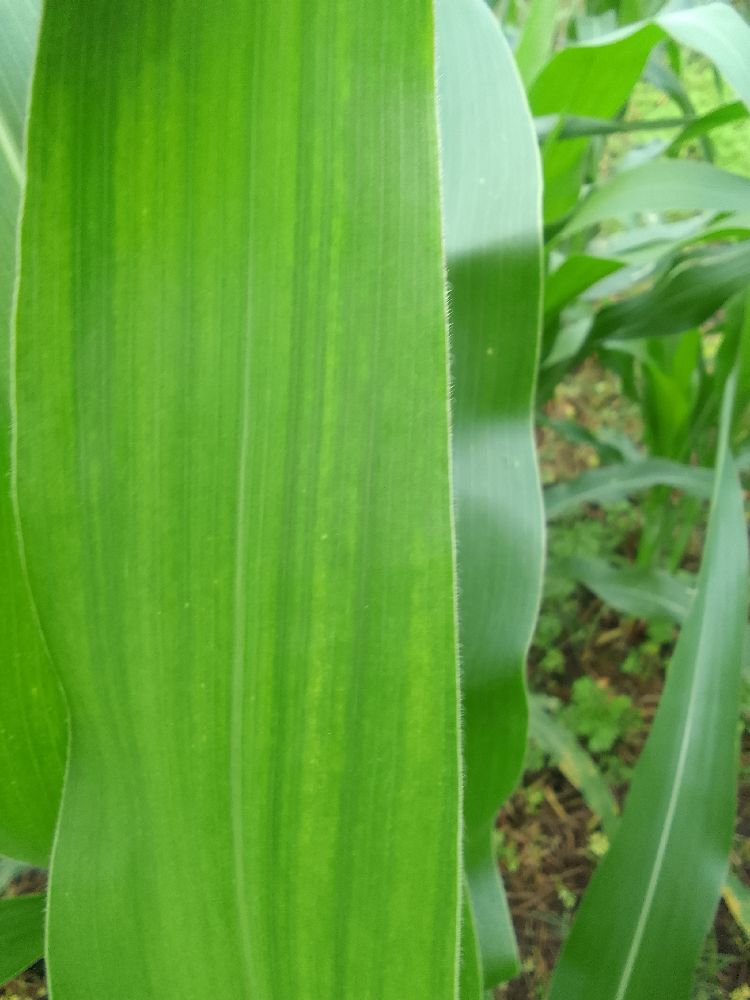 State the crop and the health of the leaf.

maize, maize lethal necrosis
